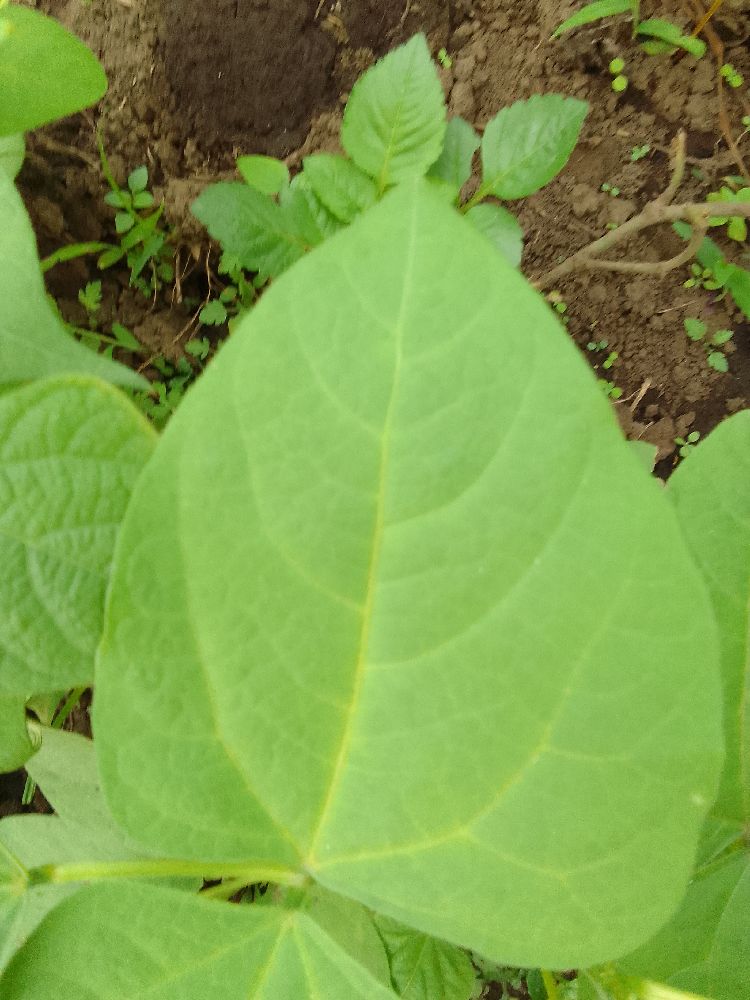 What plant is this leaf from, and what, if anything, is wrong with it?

common bean, healthy
